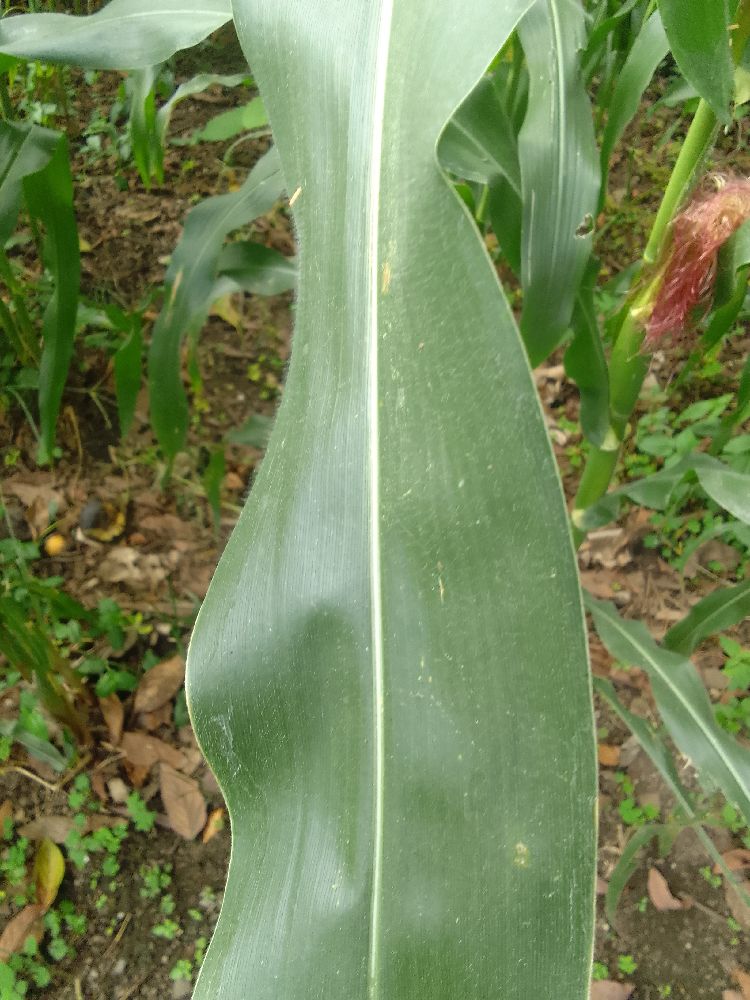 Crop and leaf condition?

maize, healthy
